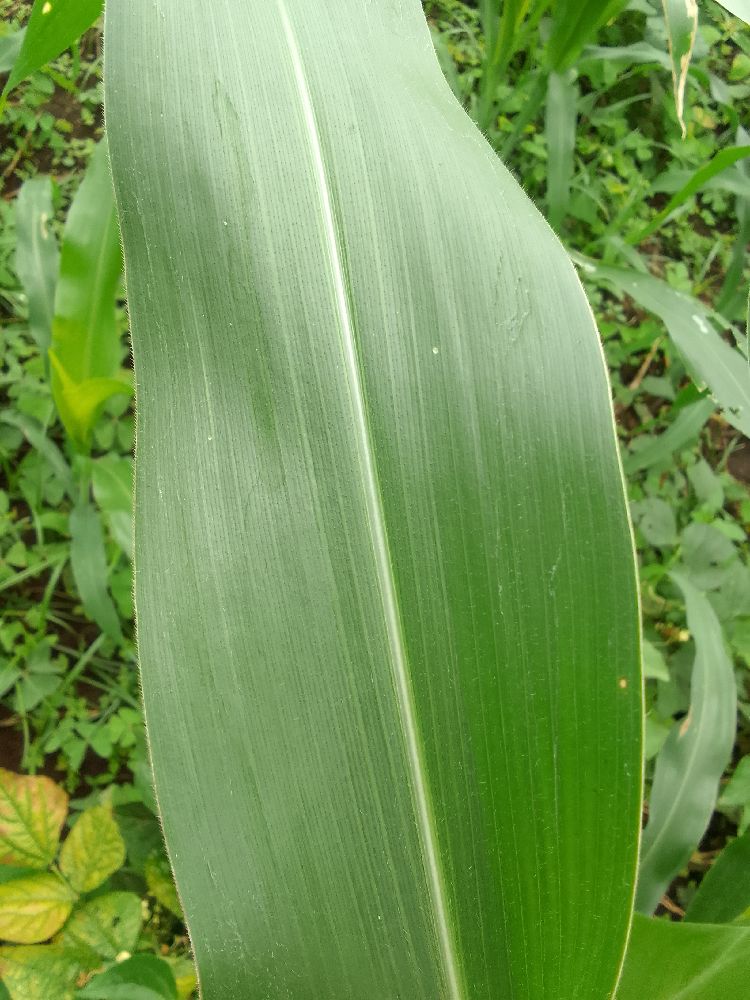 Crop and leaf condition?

maize, healthy
